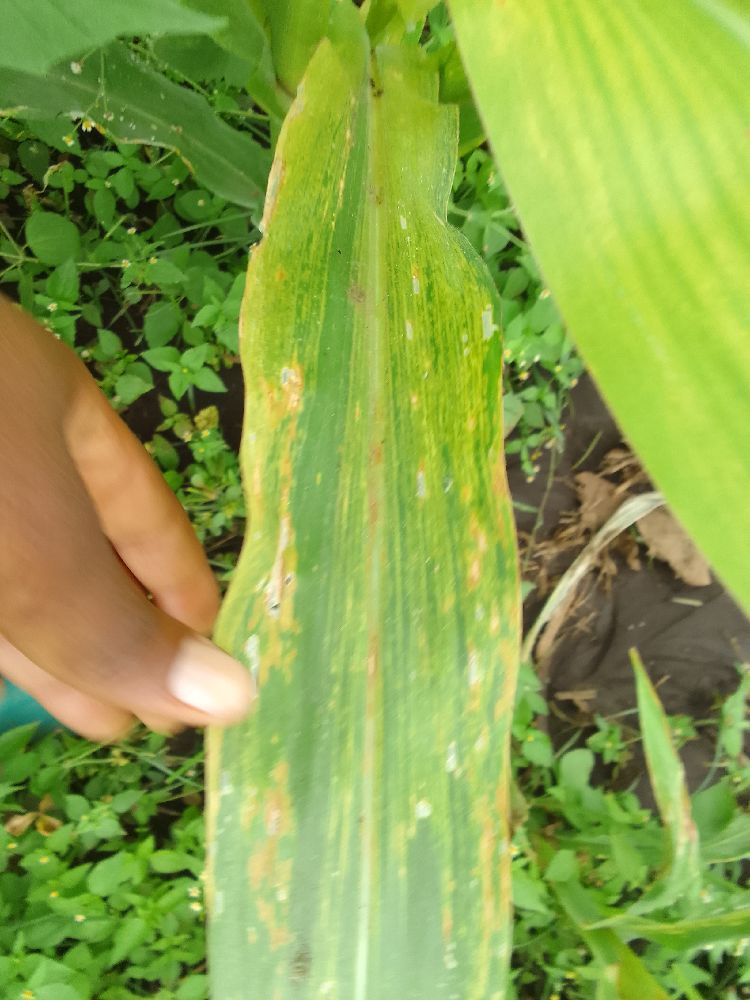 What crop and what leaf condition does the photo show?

maize, maize lethal necrosis
